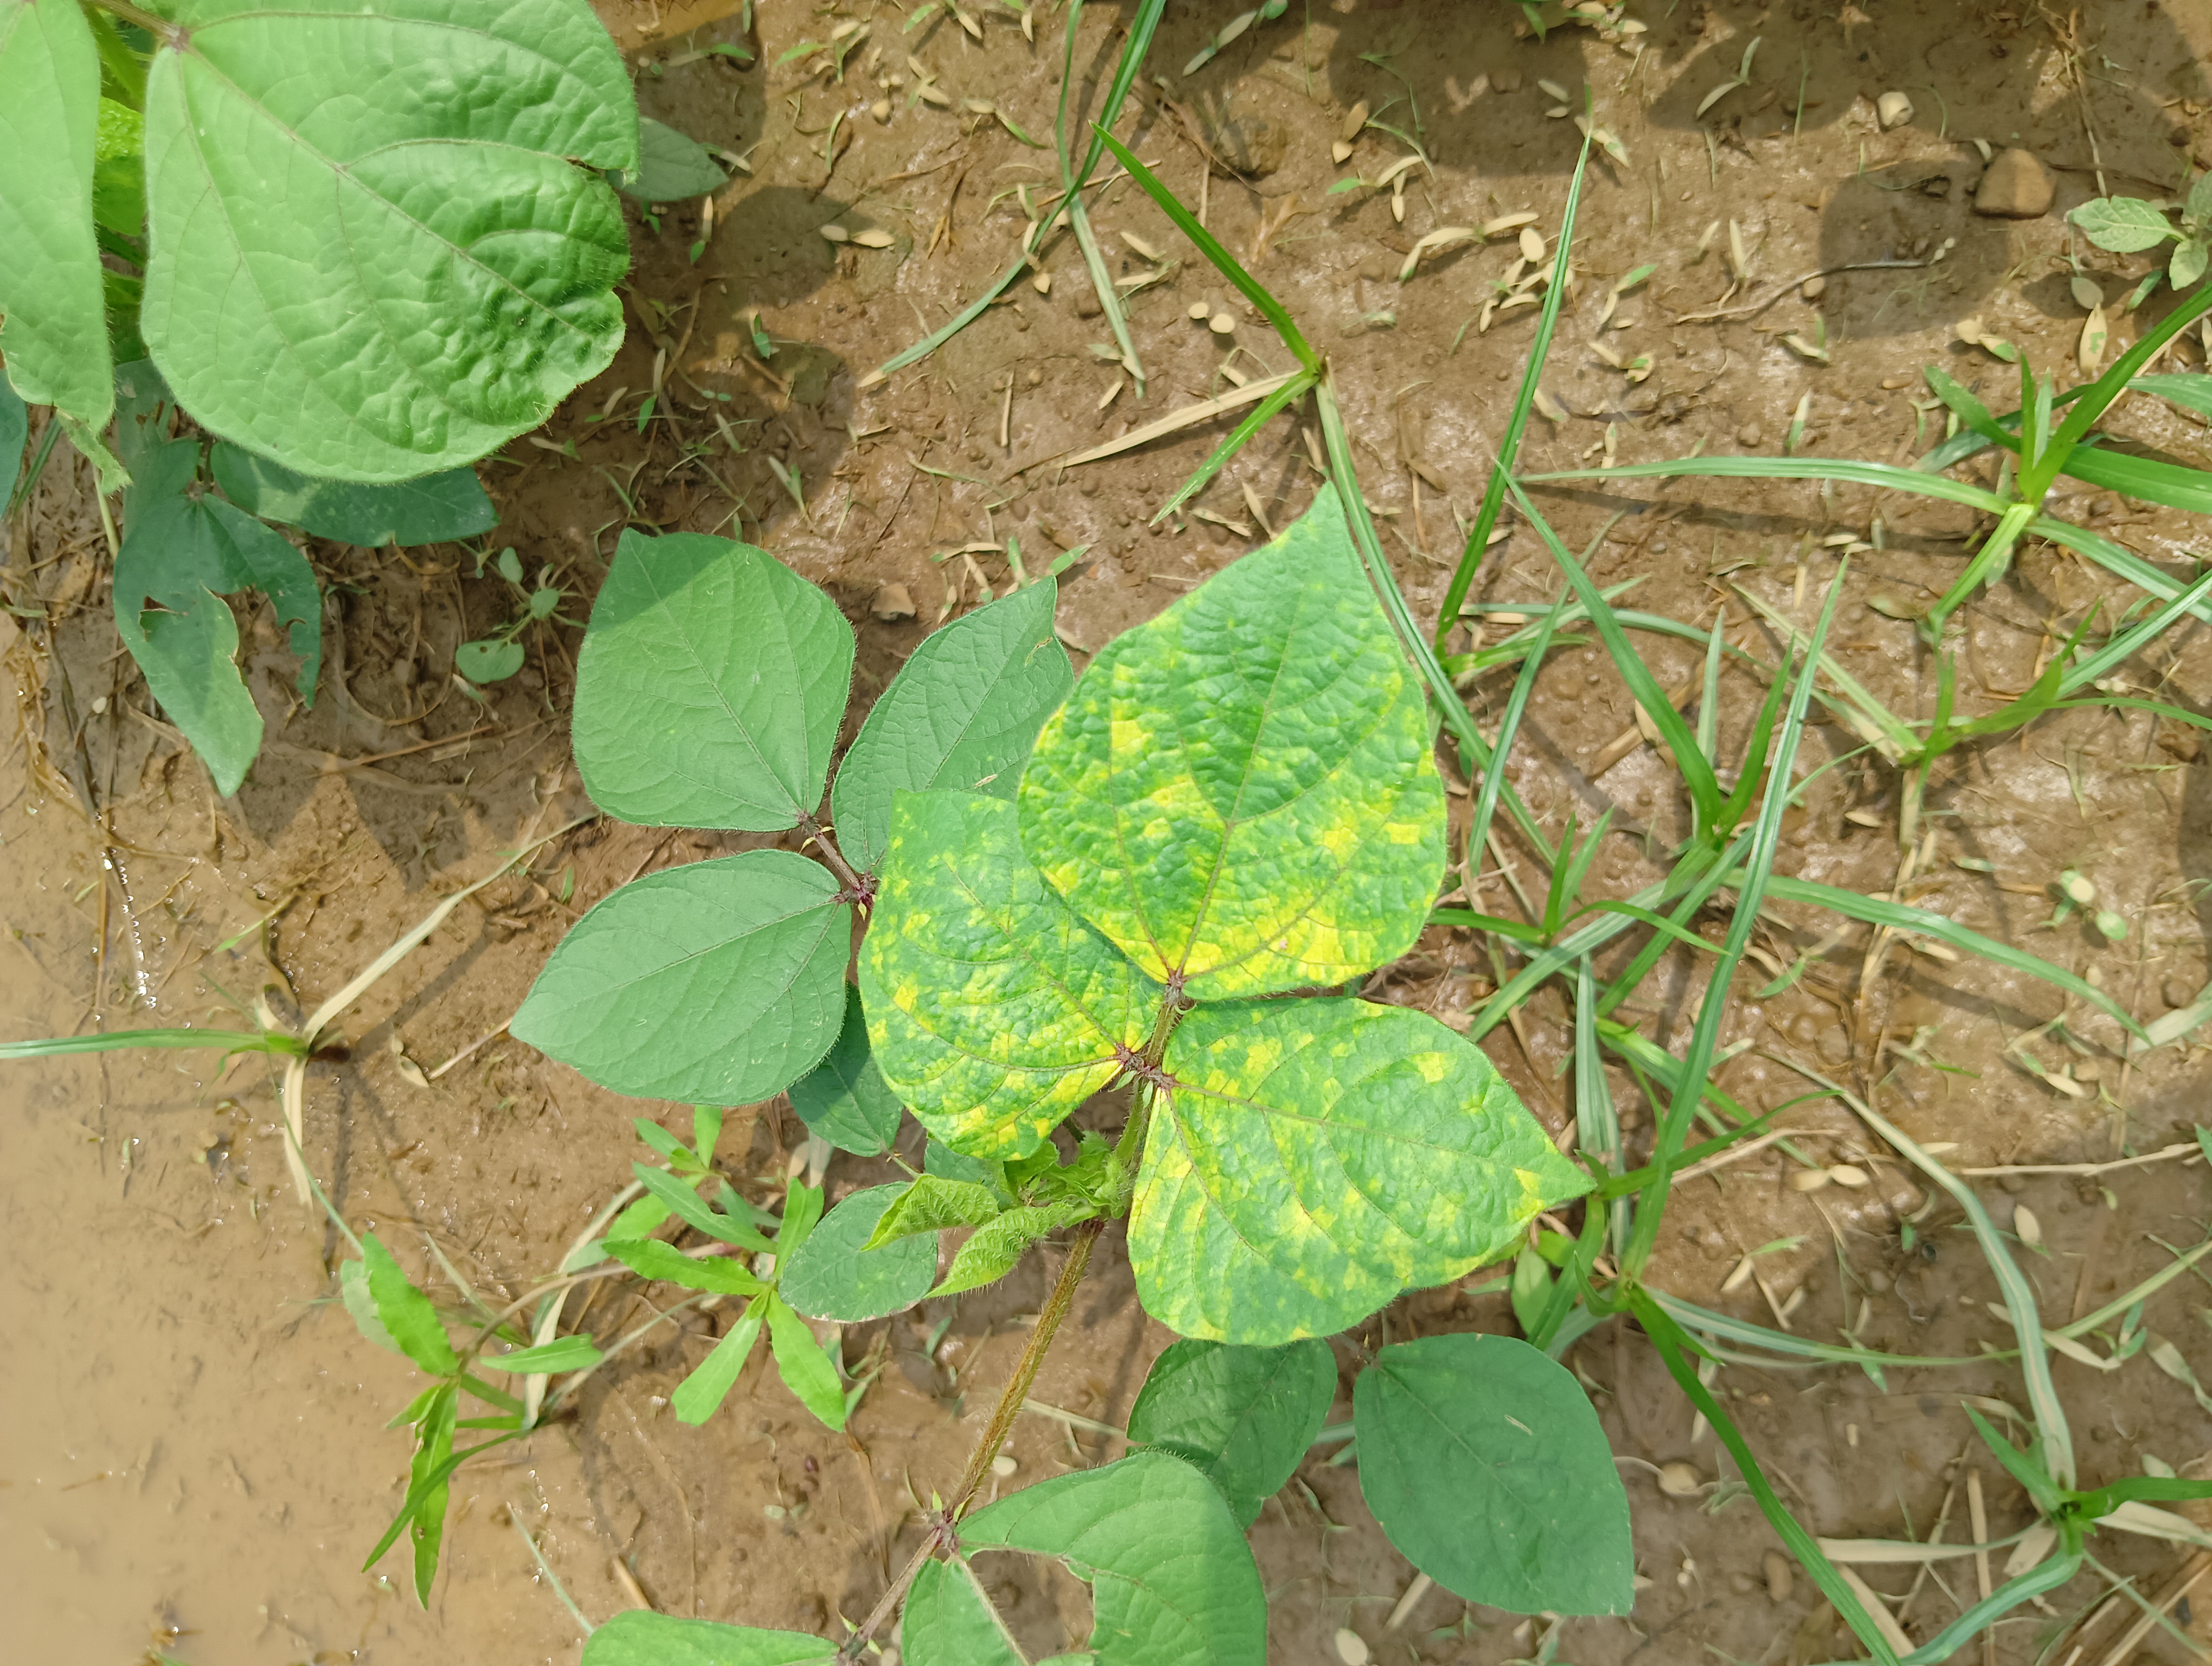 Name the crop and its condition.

mungbean, yellow mosaic
